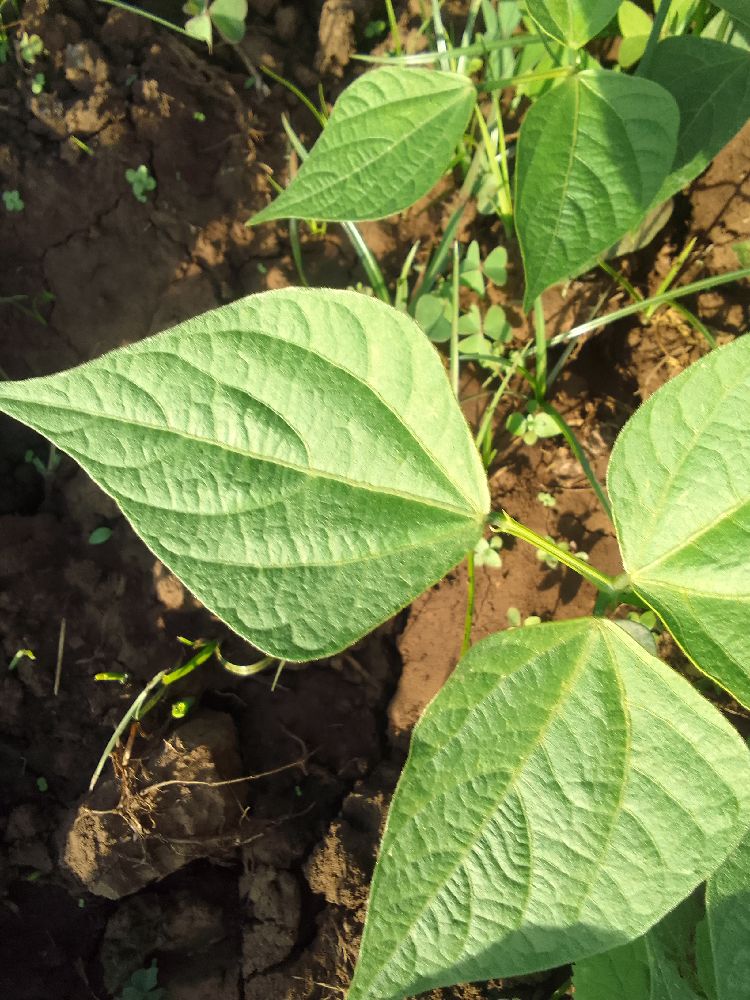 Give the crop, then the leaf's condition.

common bean, healthy
